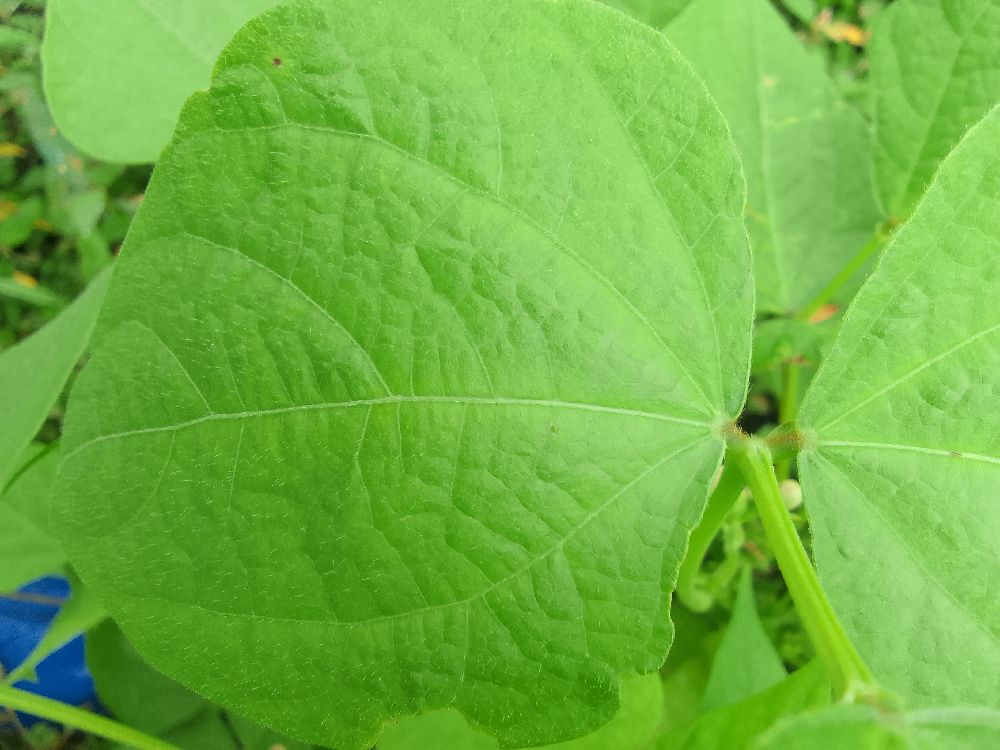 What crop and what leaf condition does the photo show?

common bean, healthy
